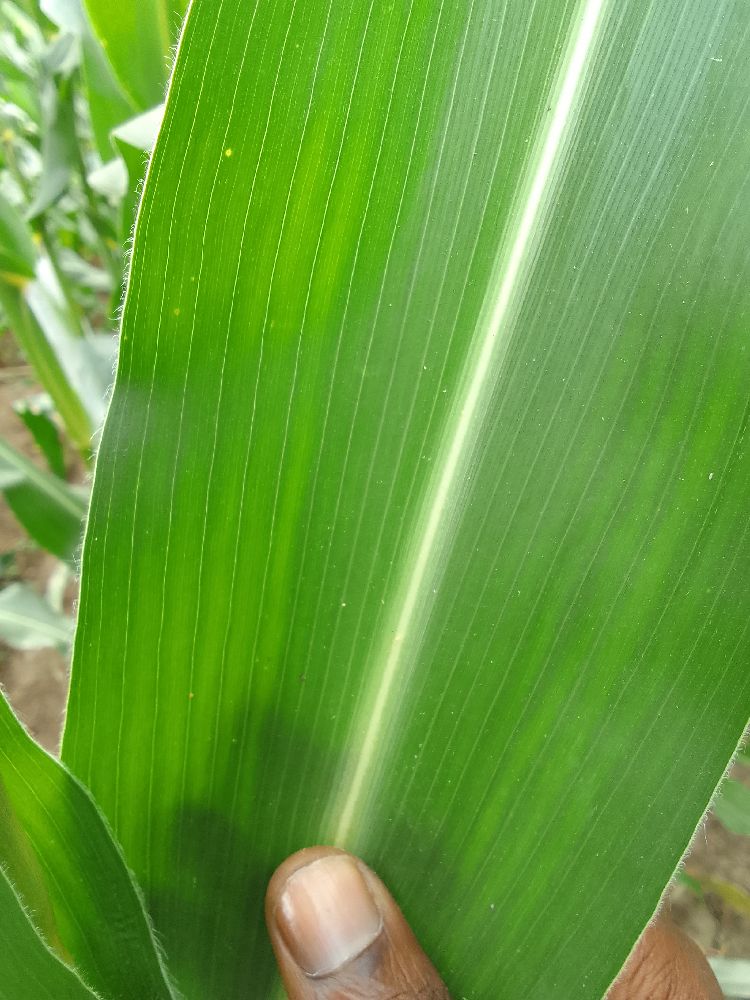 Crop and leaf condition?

maize, healthy
